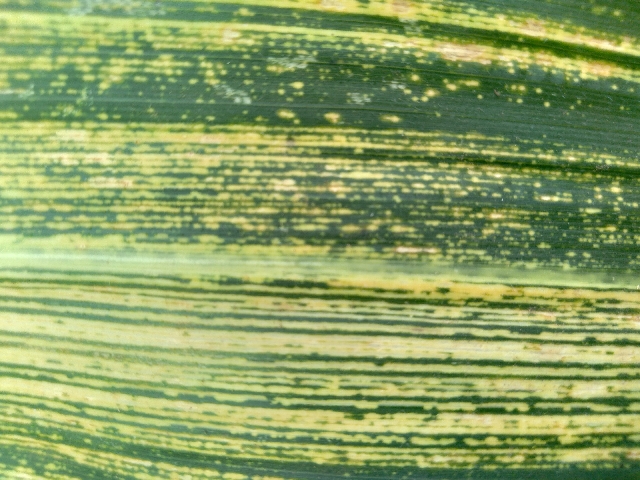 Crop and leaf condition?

maize, maize streak virus
